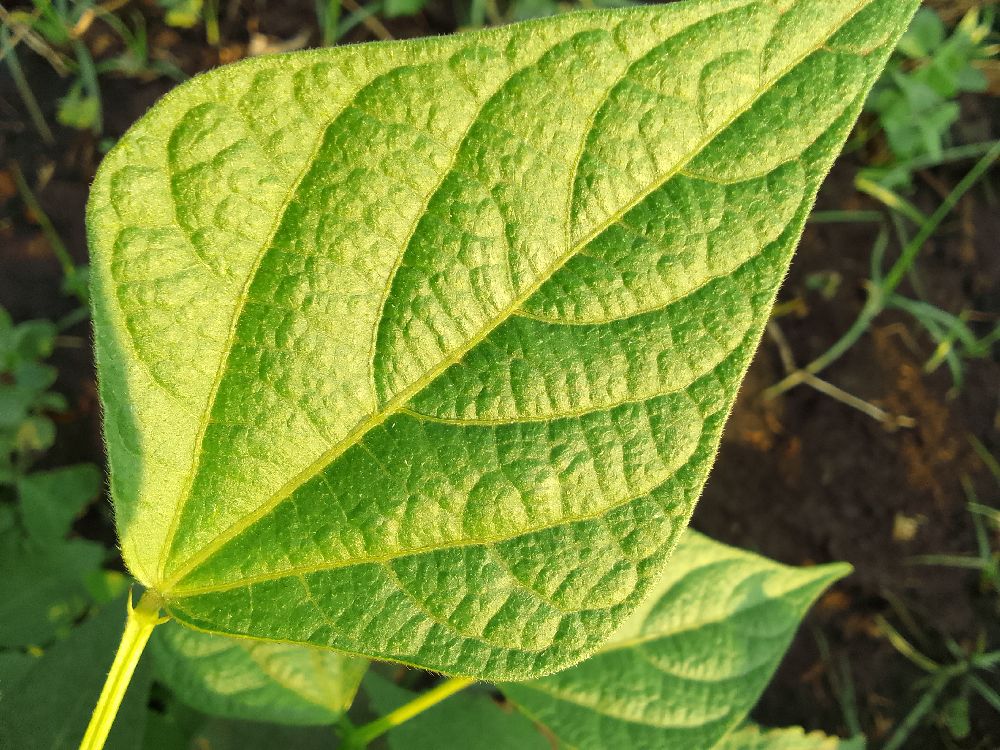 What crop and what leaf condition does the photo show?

common bean, healthy
